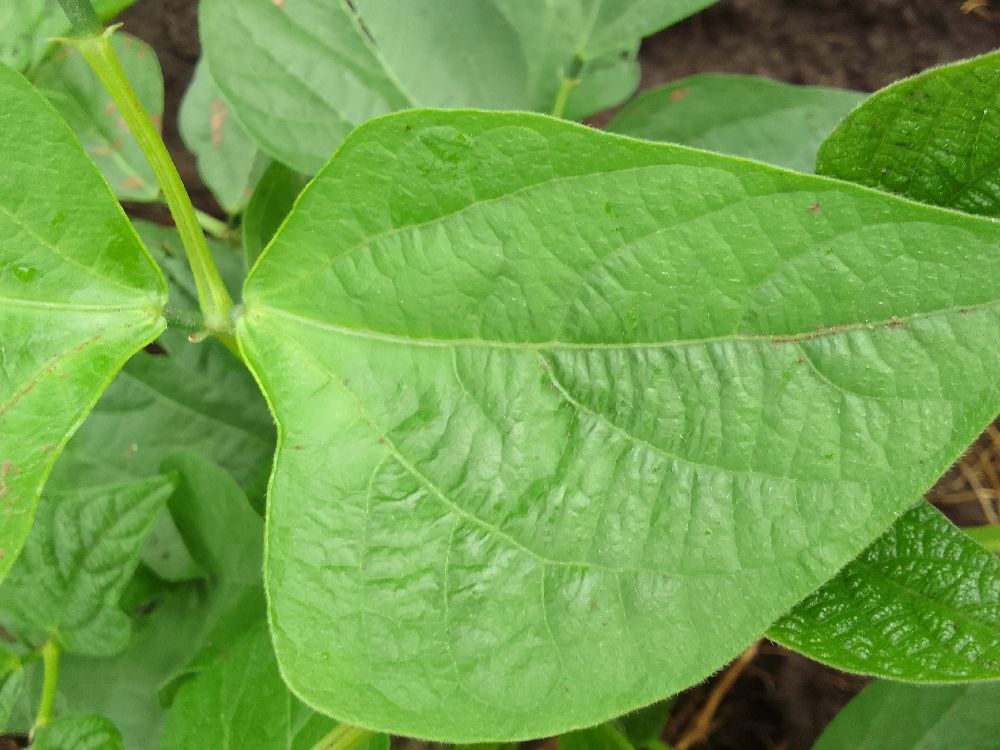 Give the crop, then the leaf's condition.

common bean, healthy
